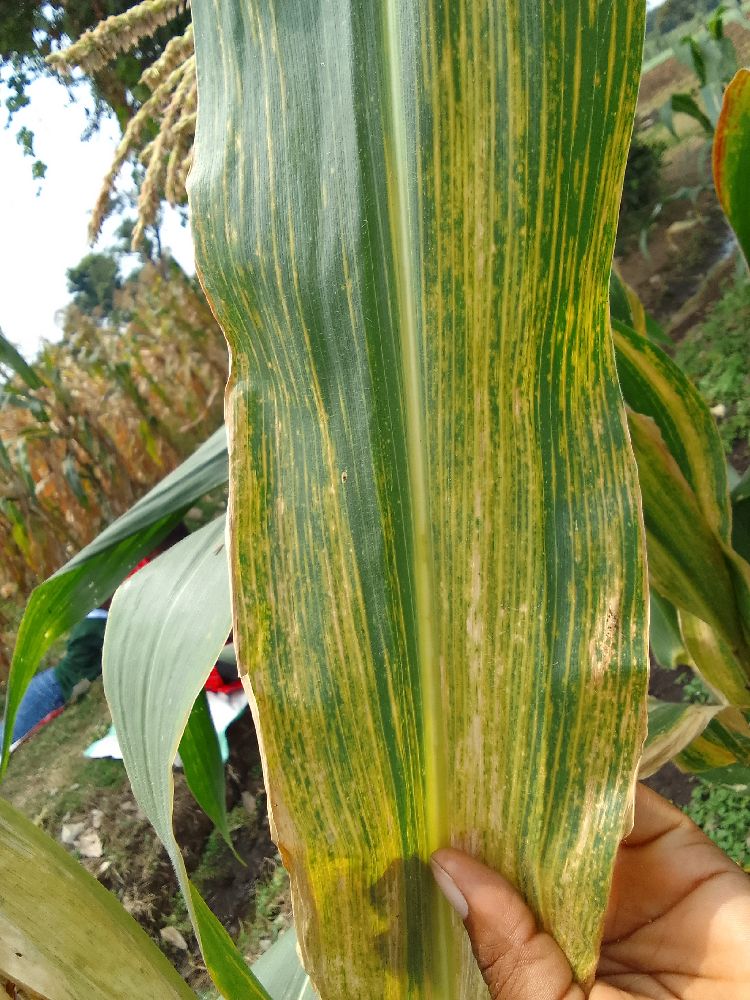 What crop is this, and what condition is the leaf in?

maize, maize lethal necrosis
